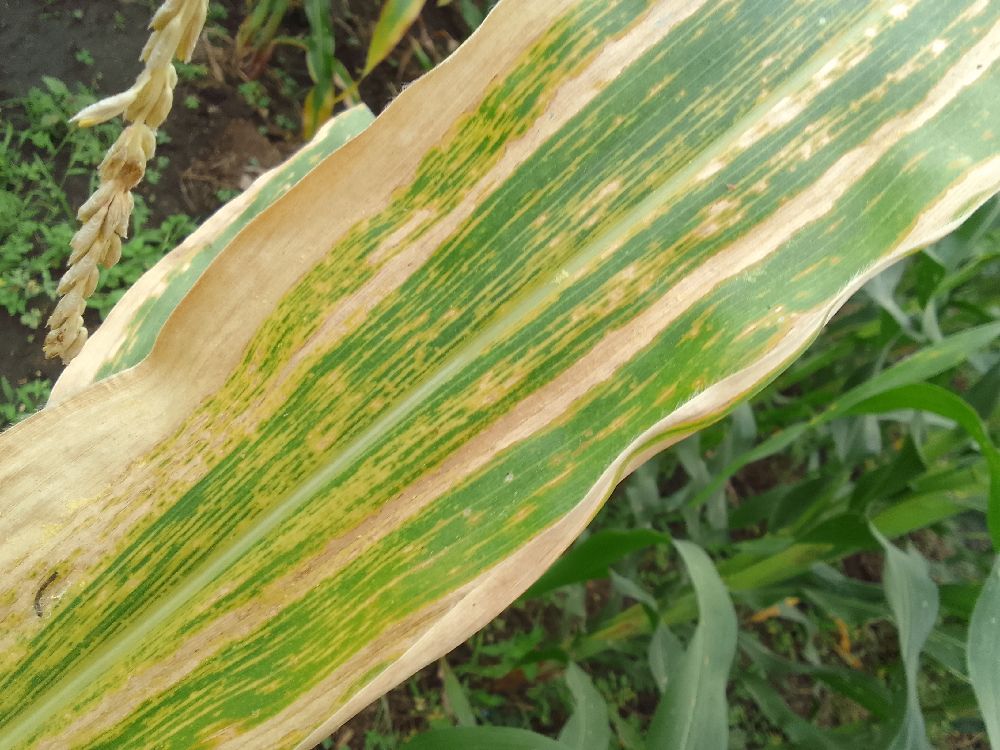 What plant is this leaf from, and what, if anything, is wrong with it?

maize, maize lethal necrosis
